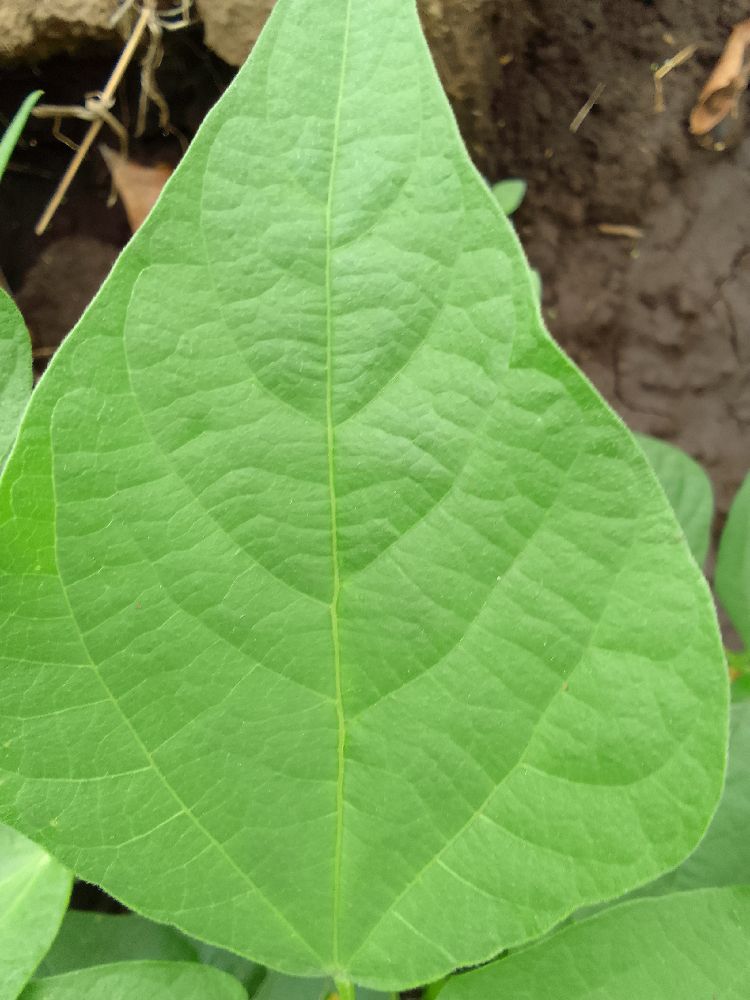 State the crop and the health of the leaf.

common bean, healthy
